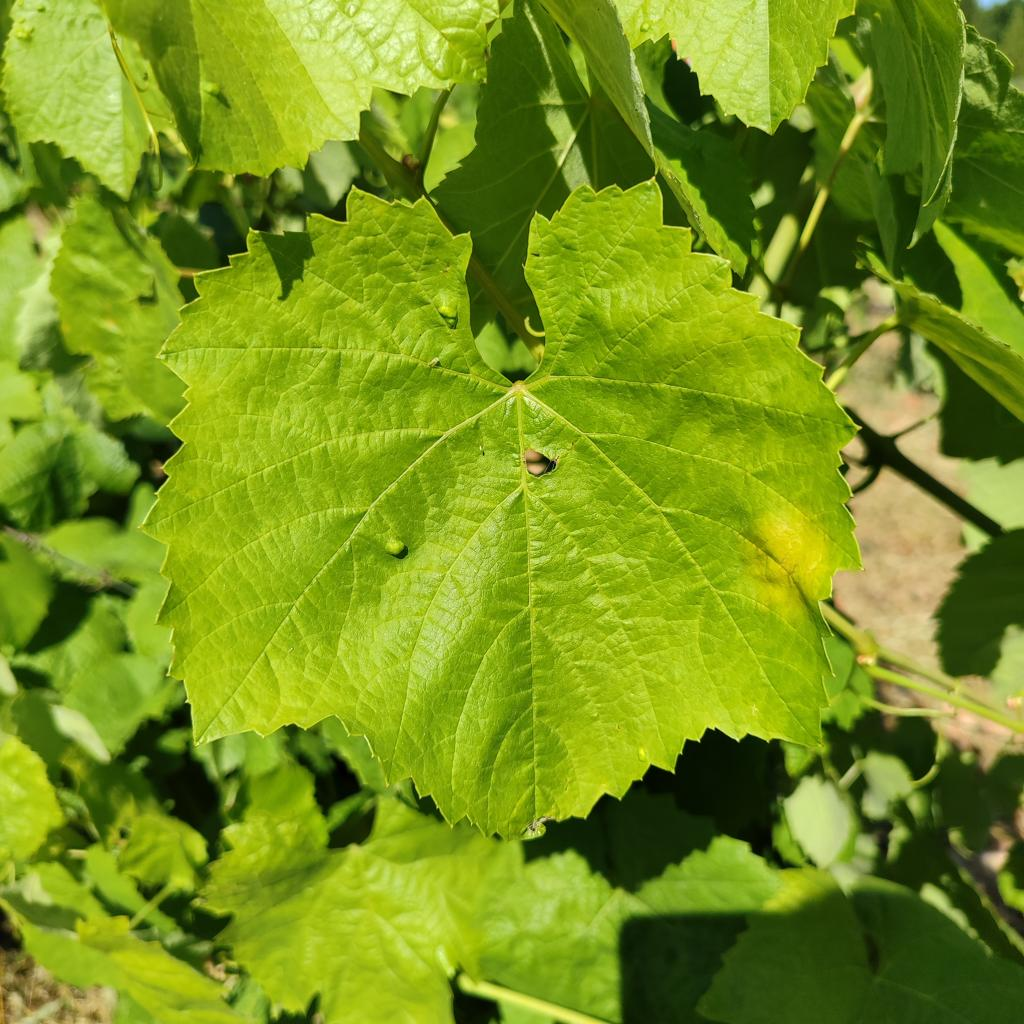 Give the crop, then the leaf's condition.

grapevine, downy mildew
